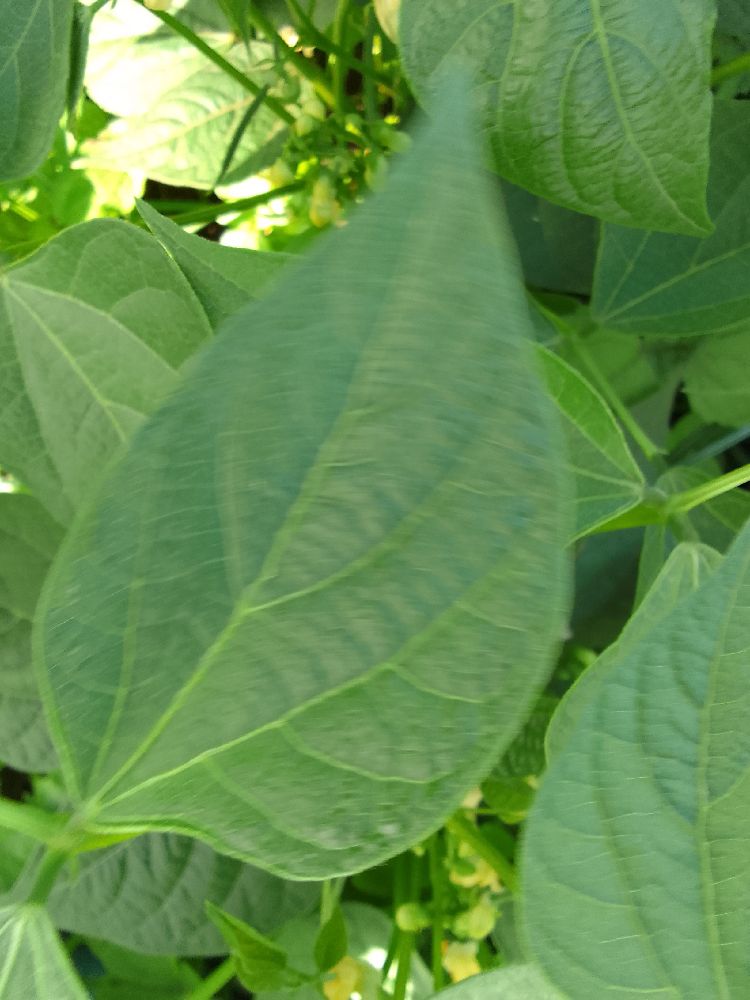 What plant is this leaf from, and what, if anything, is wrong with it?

common bean, healthy
